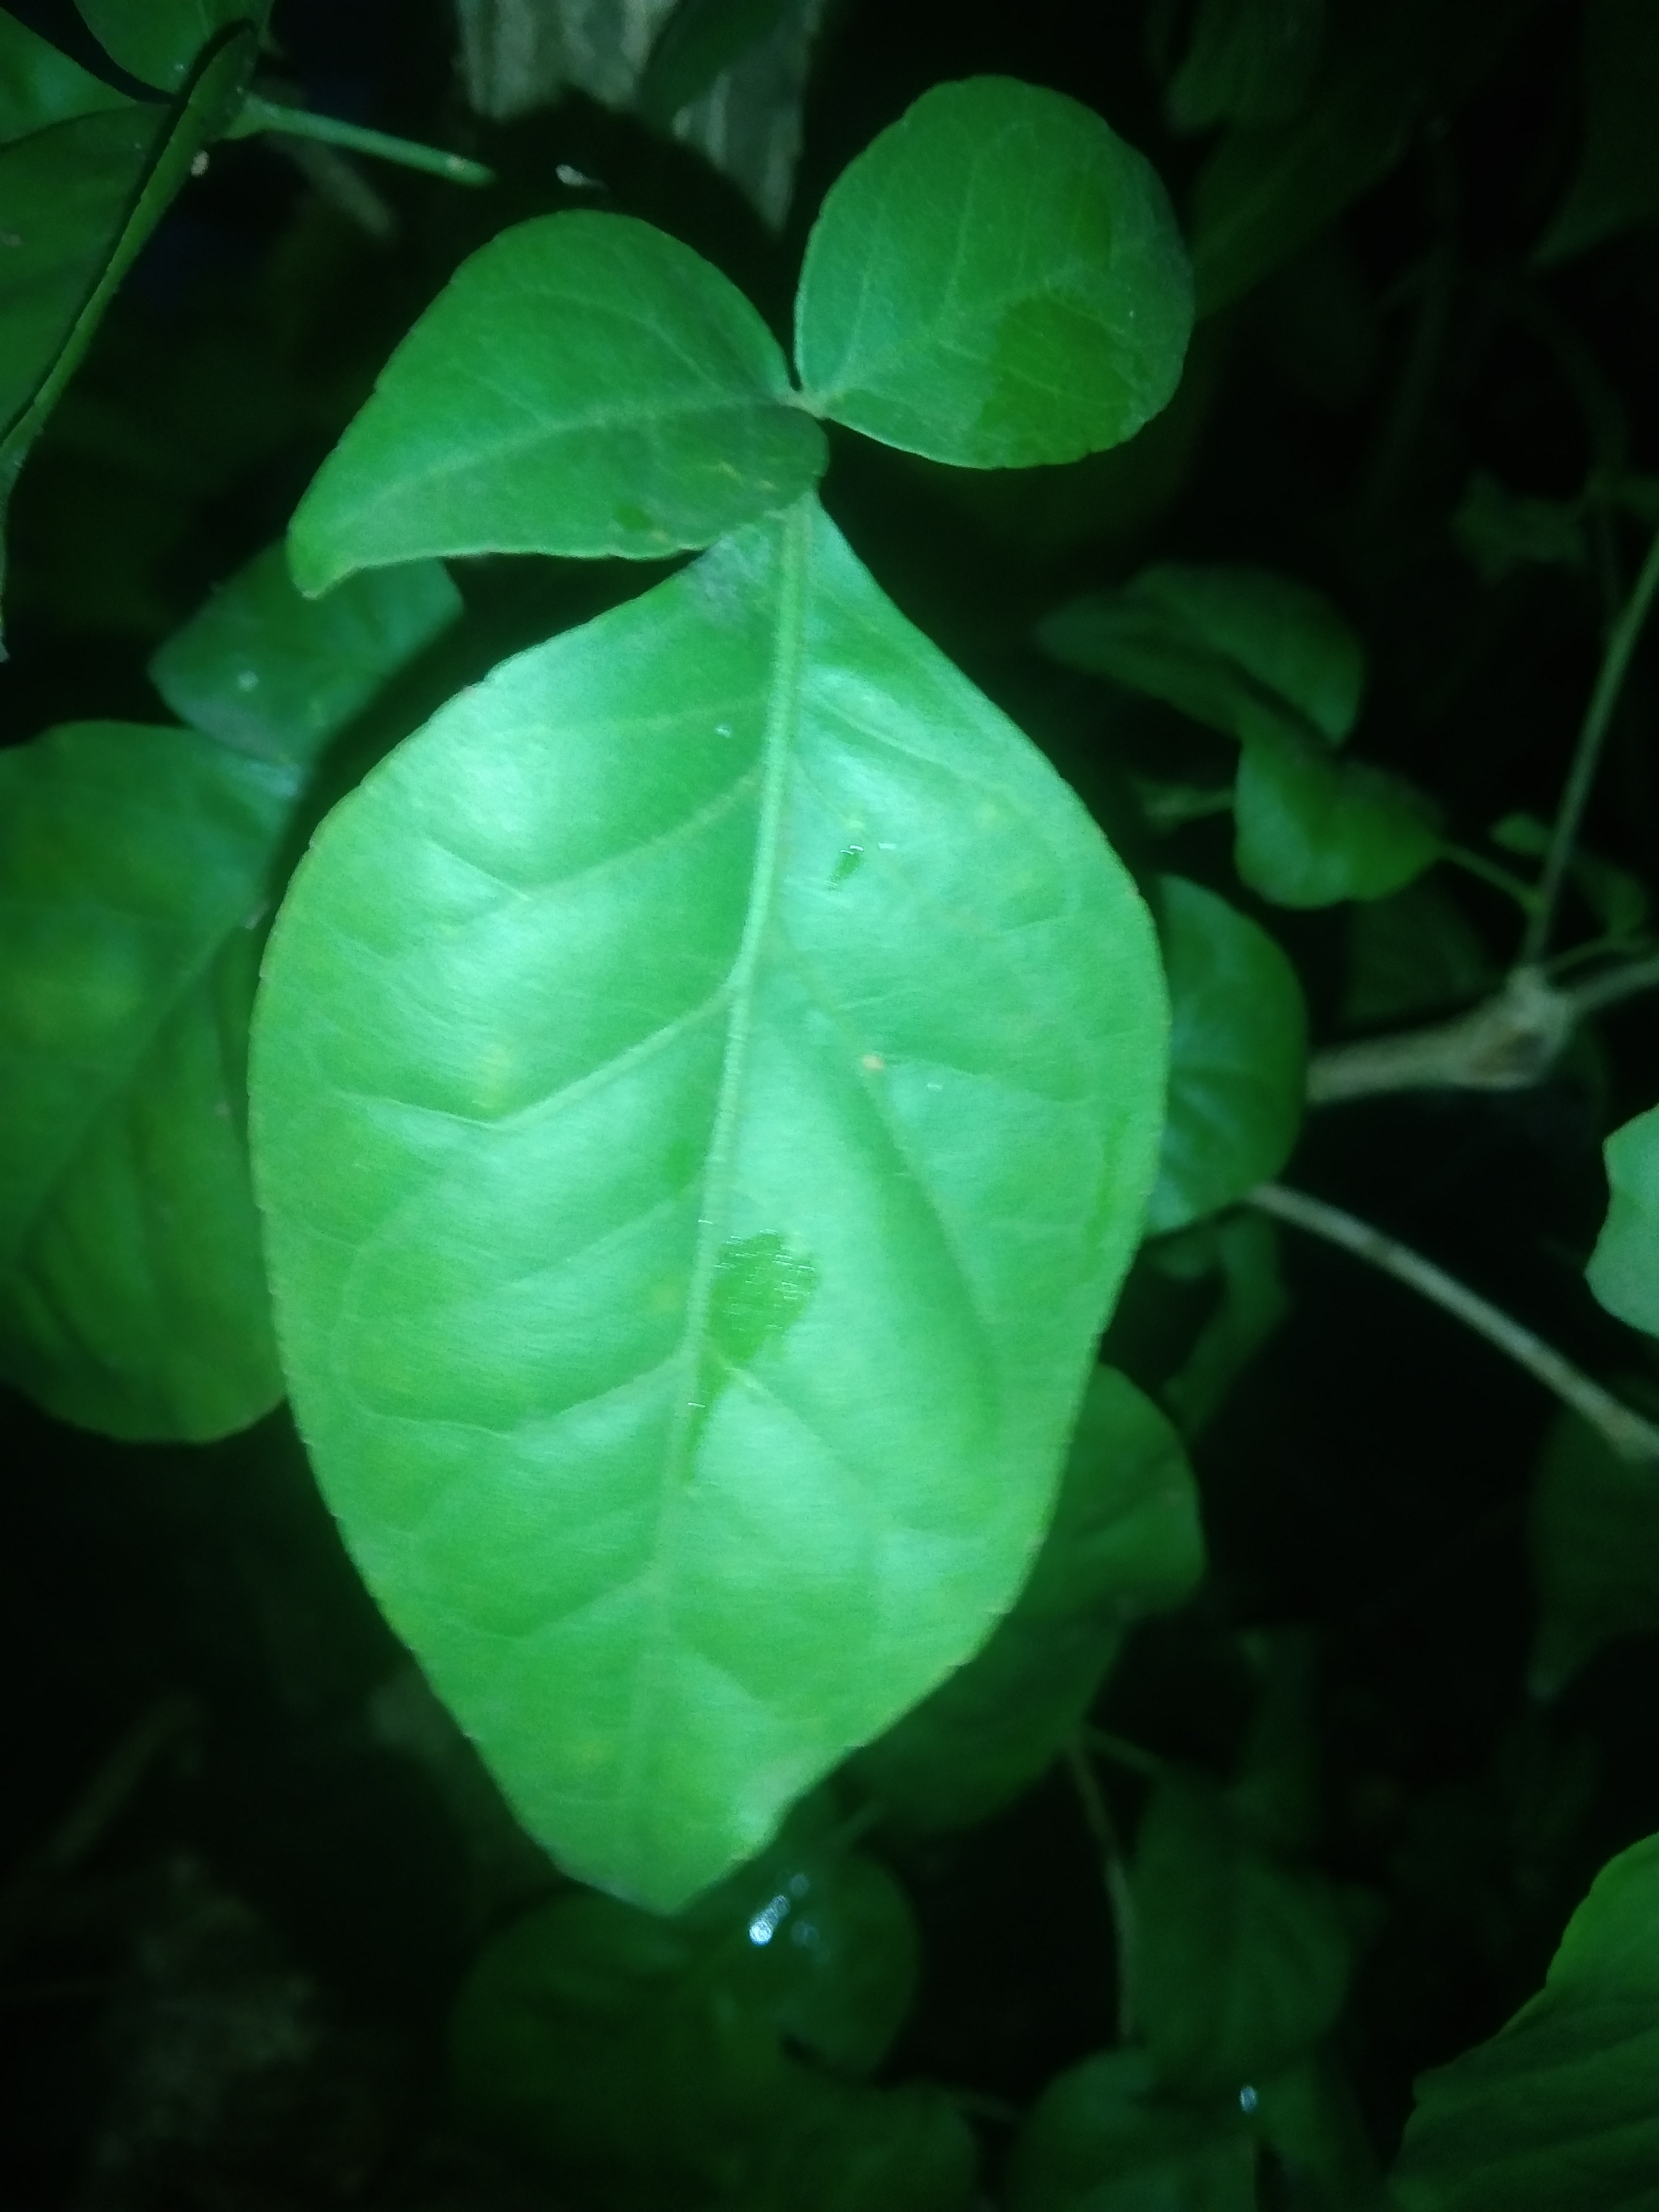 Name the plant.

wood apple
